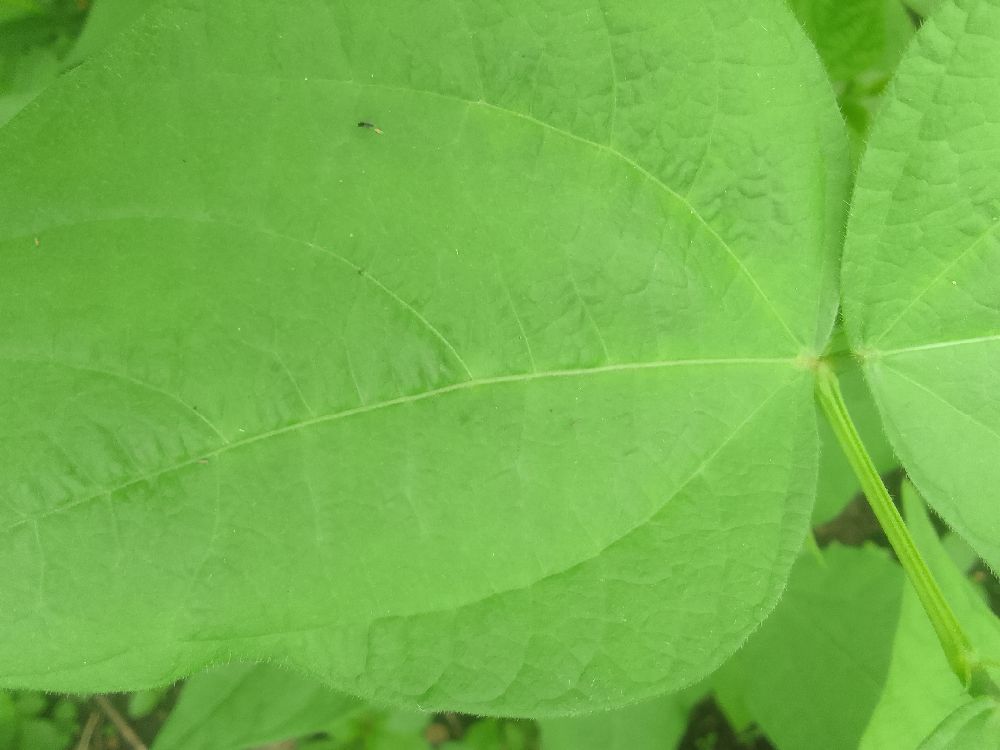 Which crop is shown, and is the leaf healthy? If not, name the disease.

common bean, healthy
